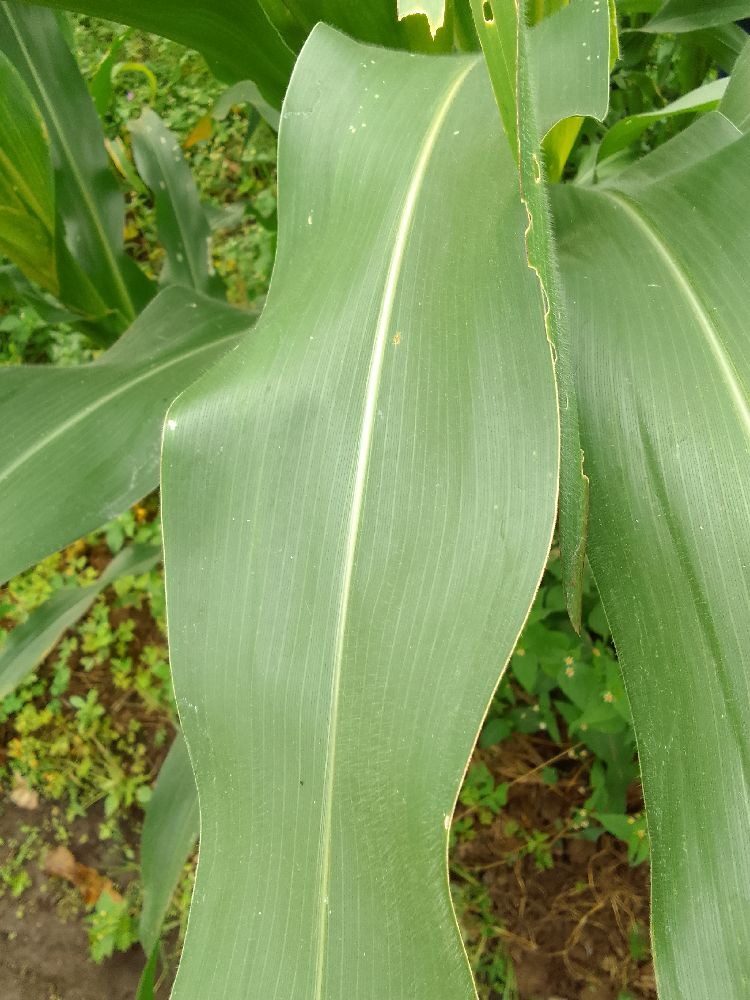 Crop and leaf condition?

maize, healthy
